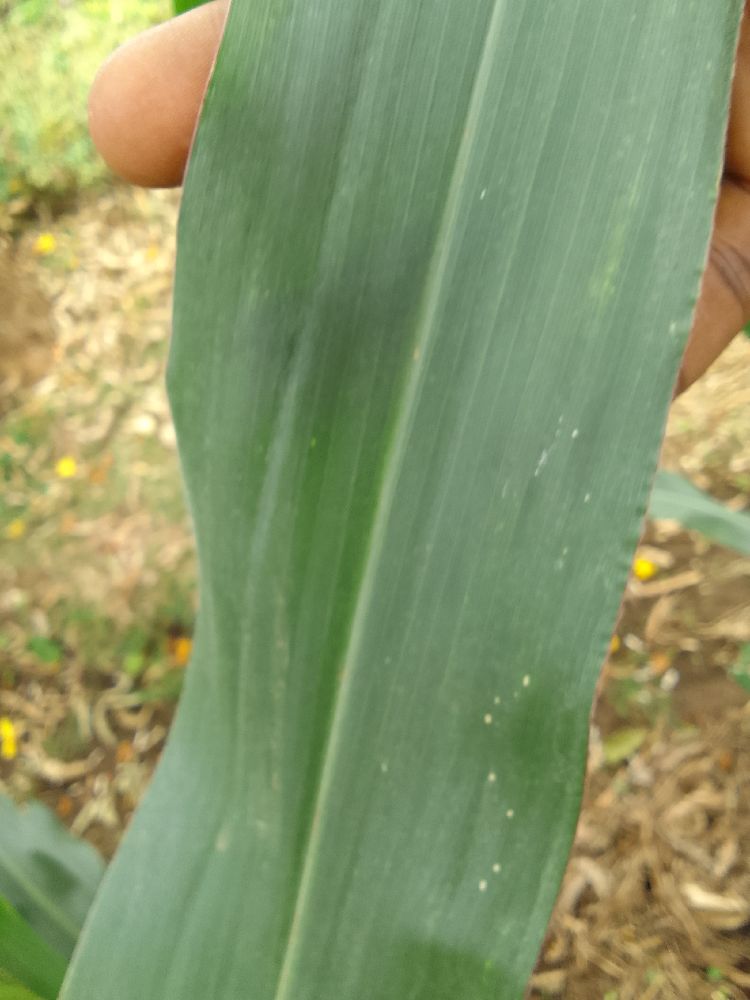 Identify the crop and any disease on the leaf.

maize, healthy
